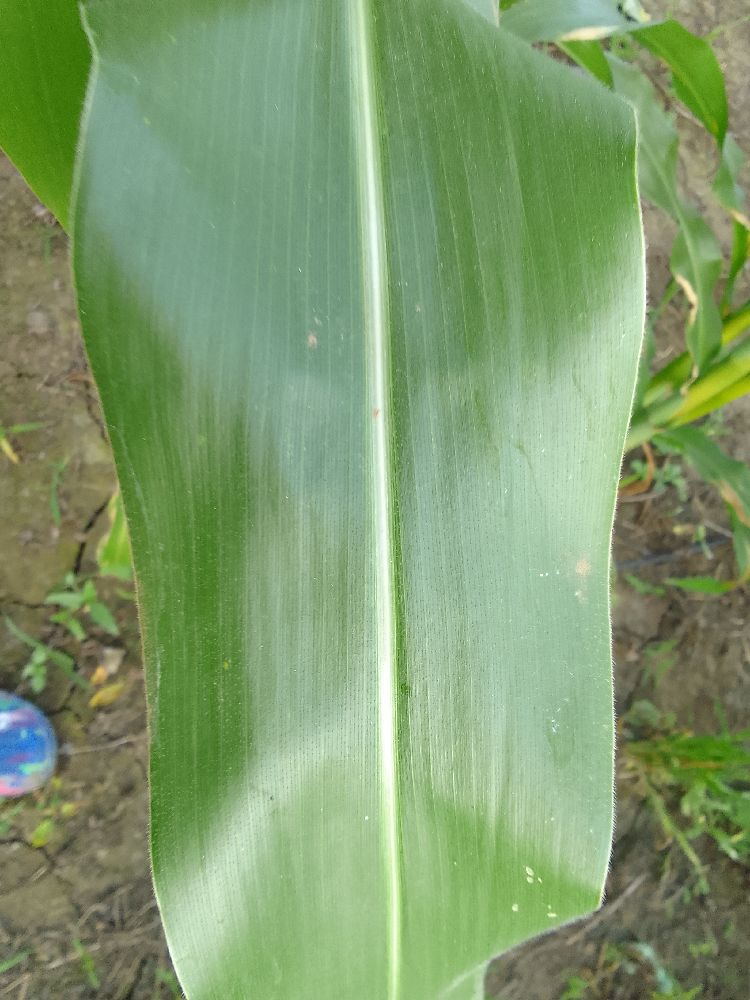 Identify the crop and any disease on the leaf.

maize, healthy
